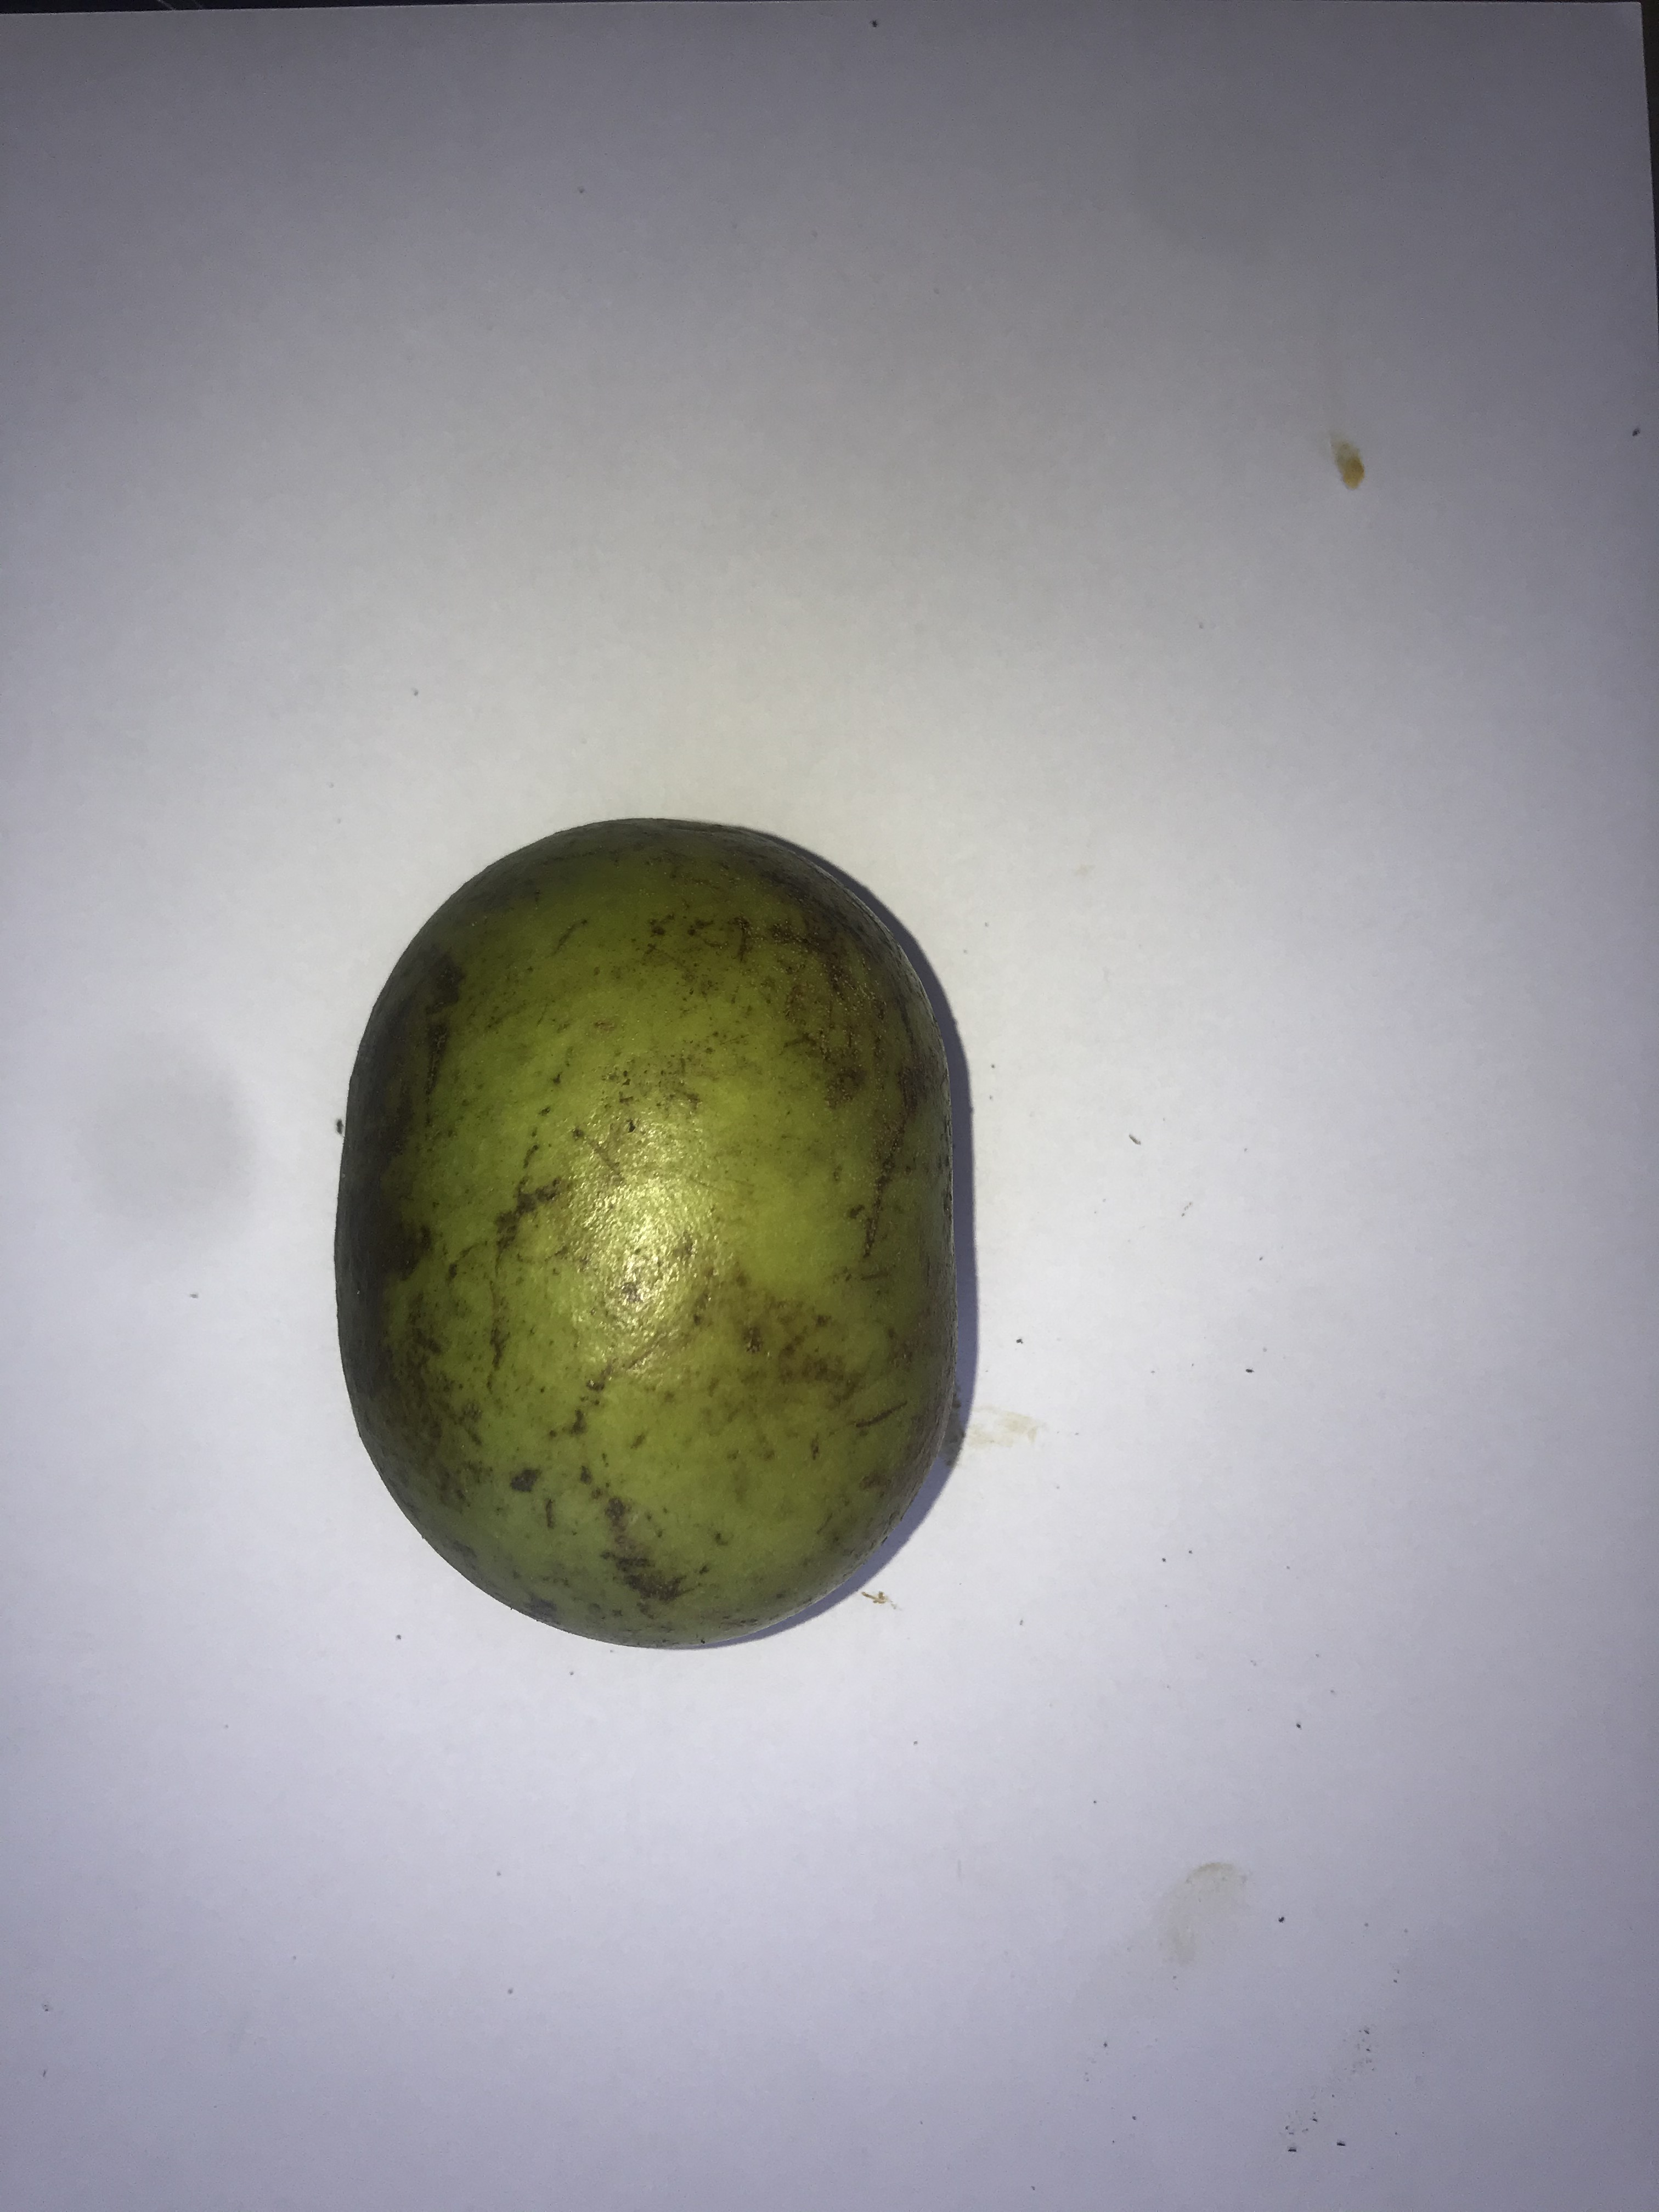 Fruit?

pequi
